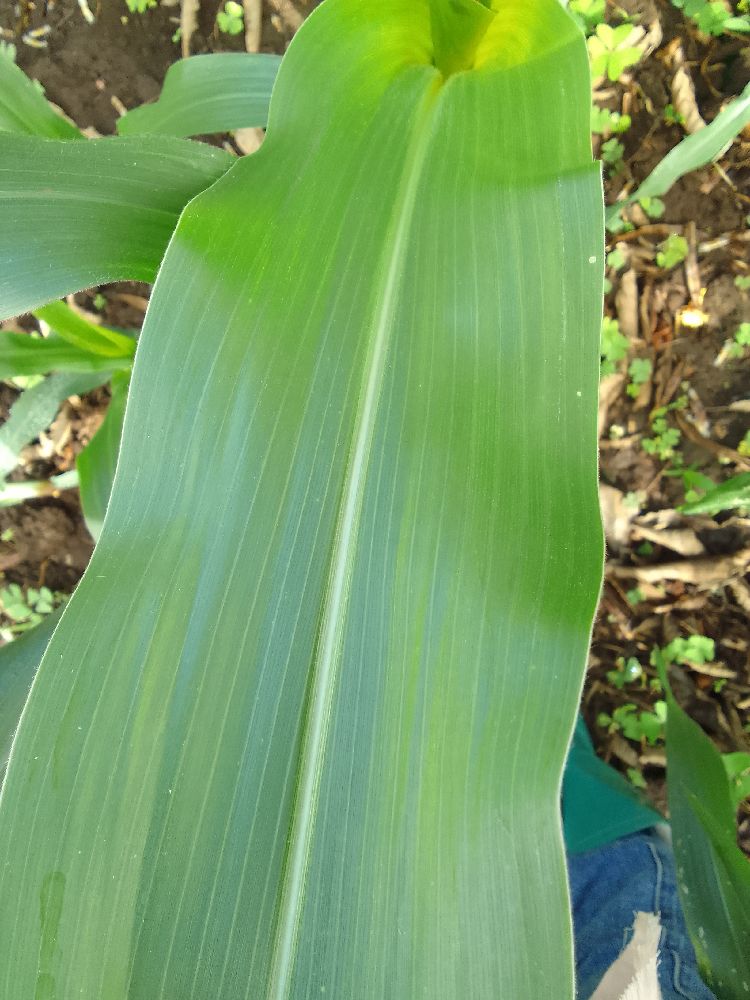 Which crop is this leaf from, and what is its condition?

maize, healthy
